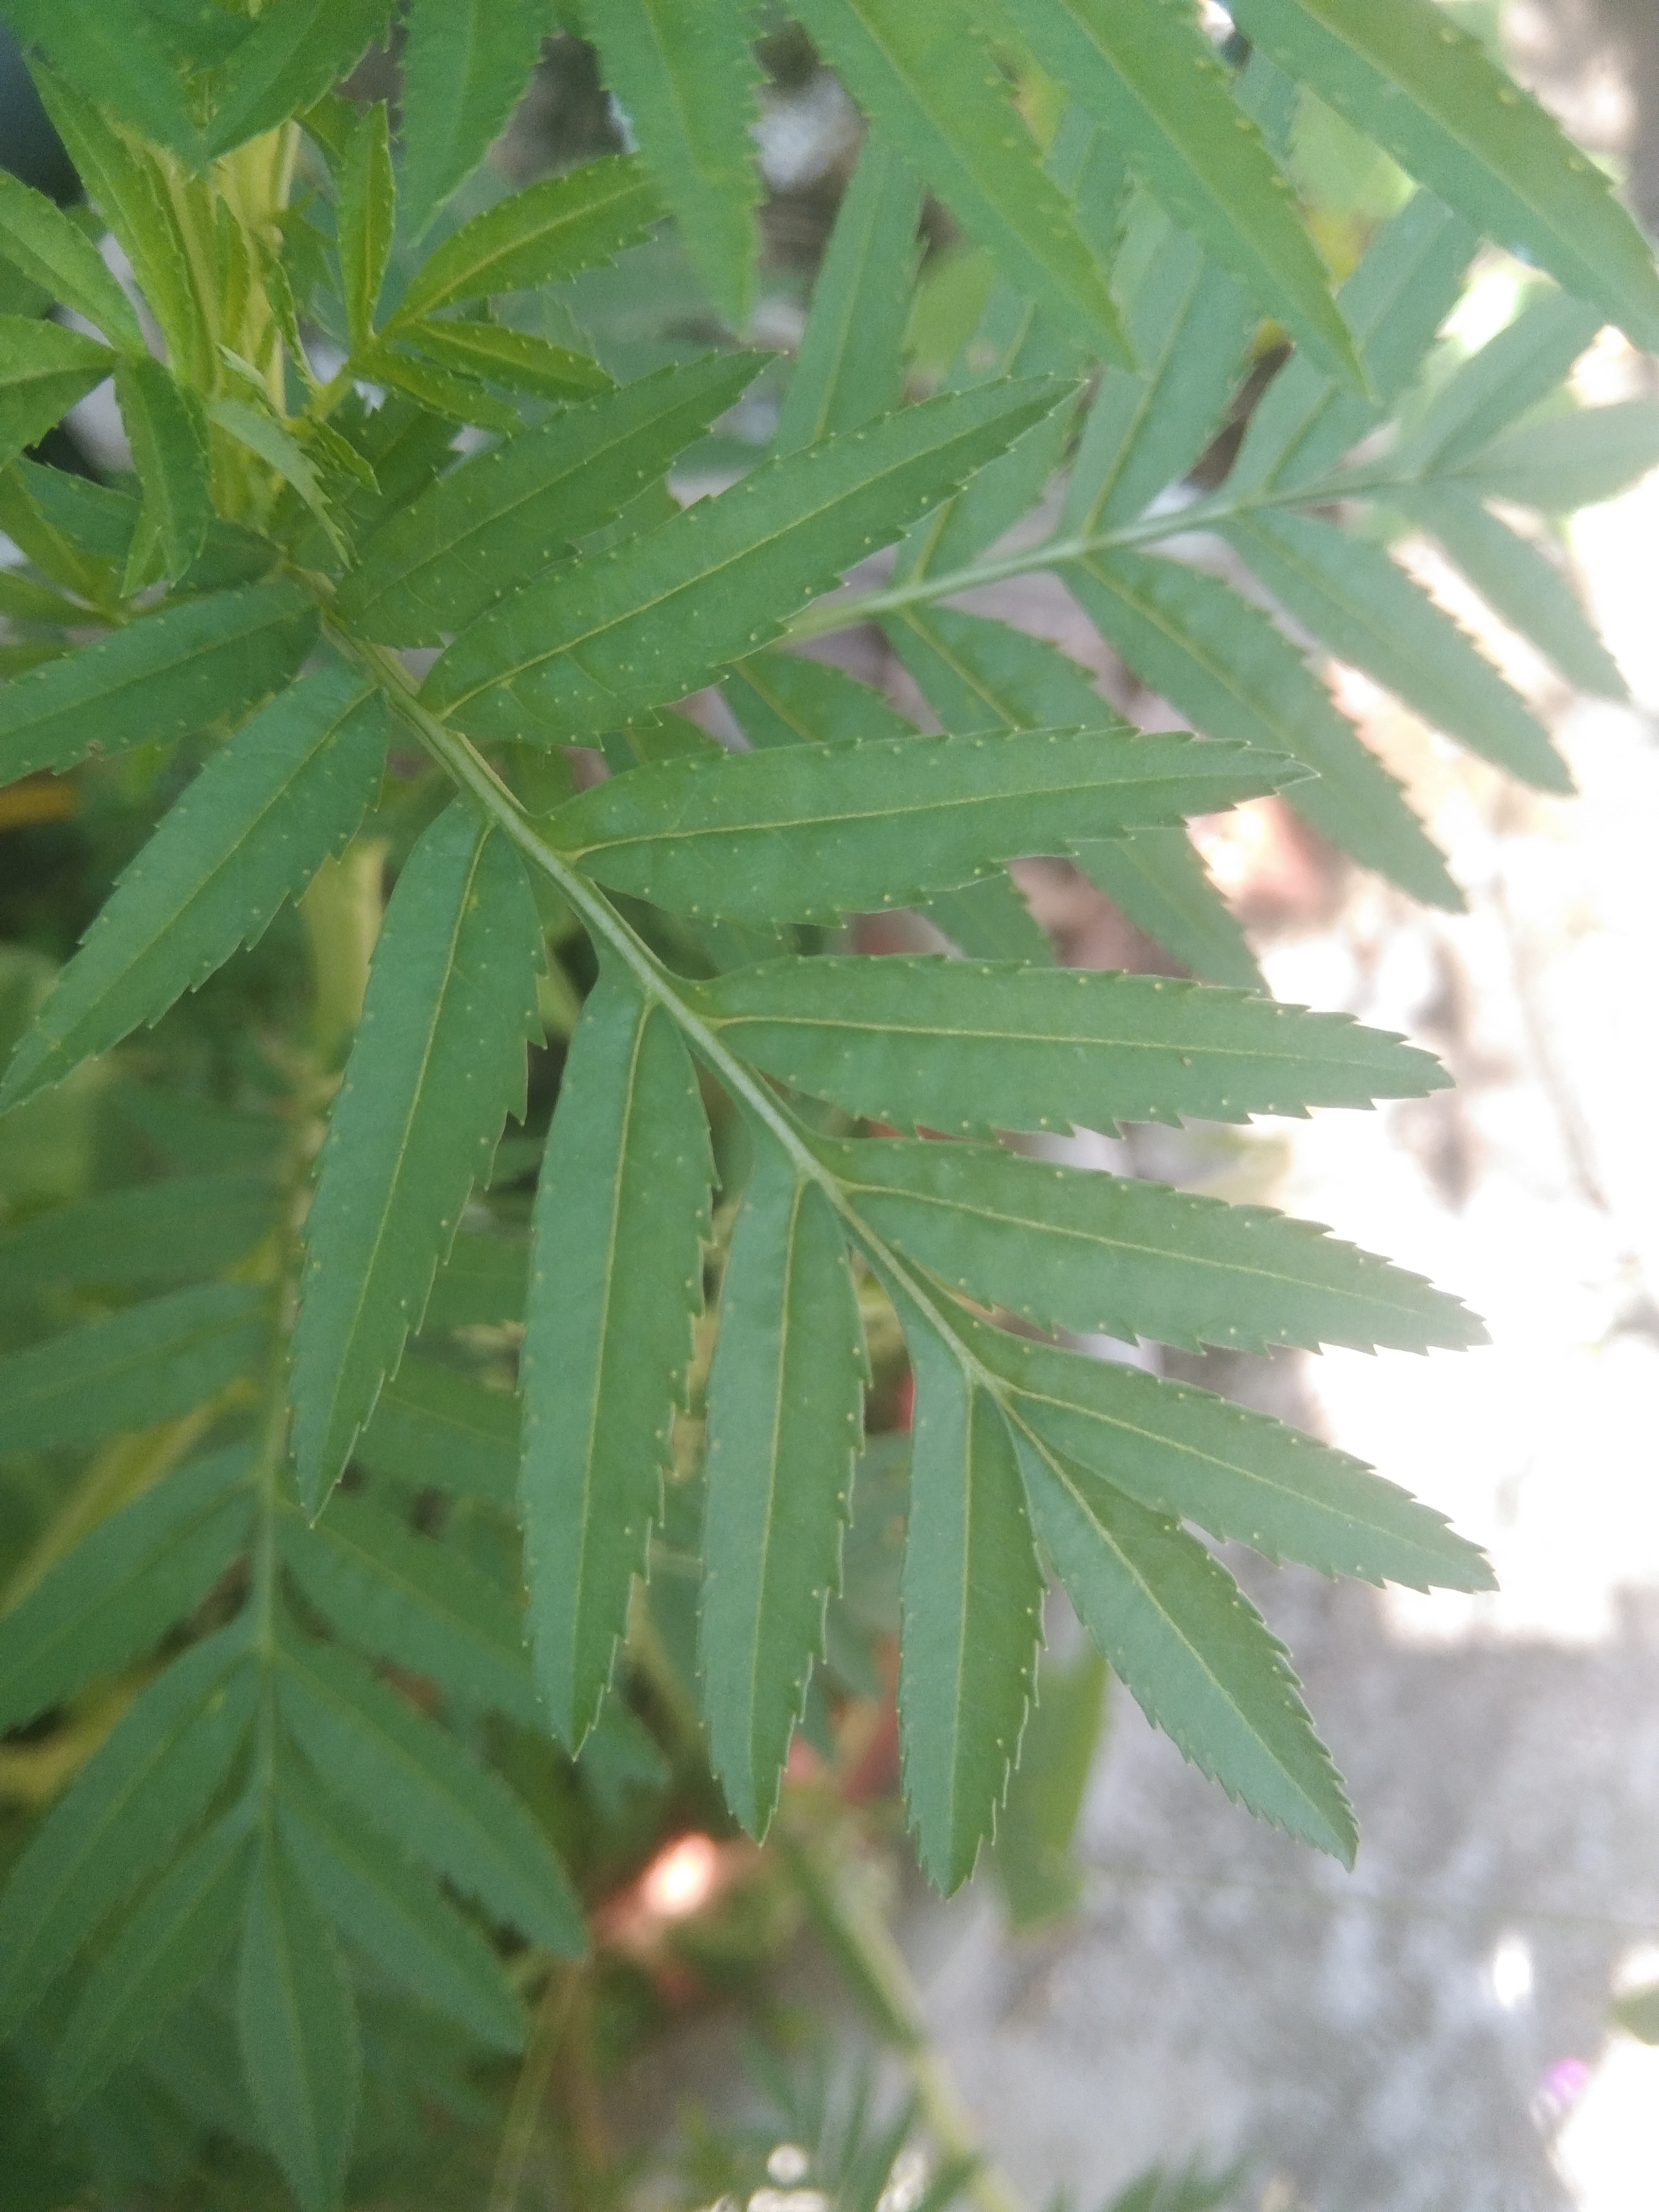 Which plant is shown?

marigold
